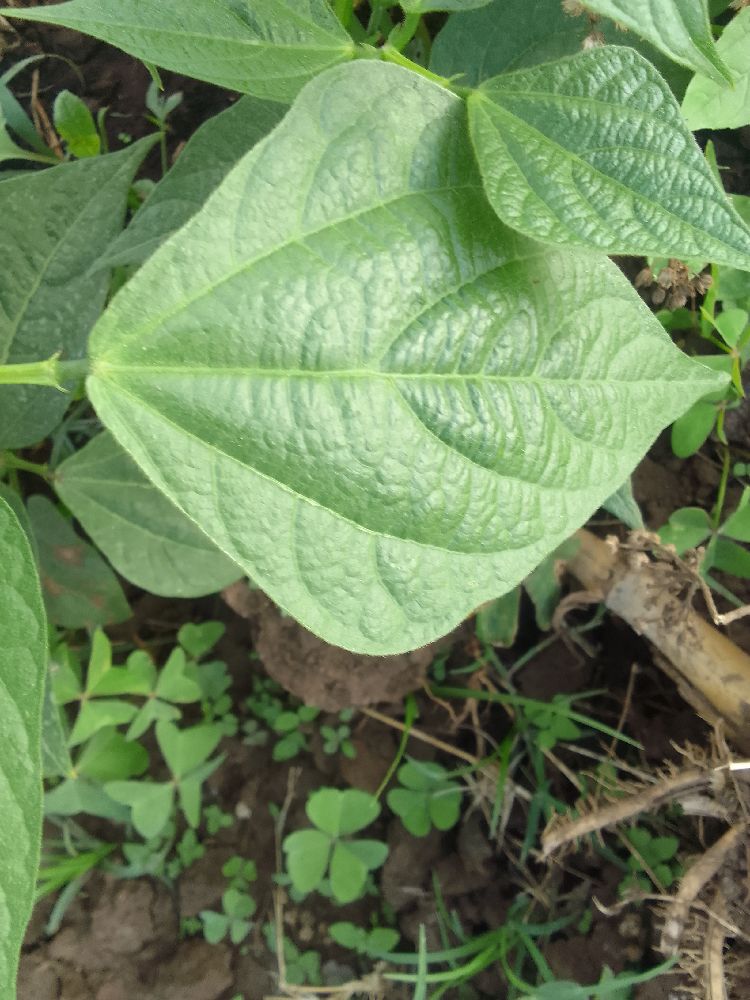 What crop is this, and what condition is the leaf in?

common bean, healthy
